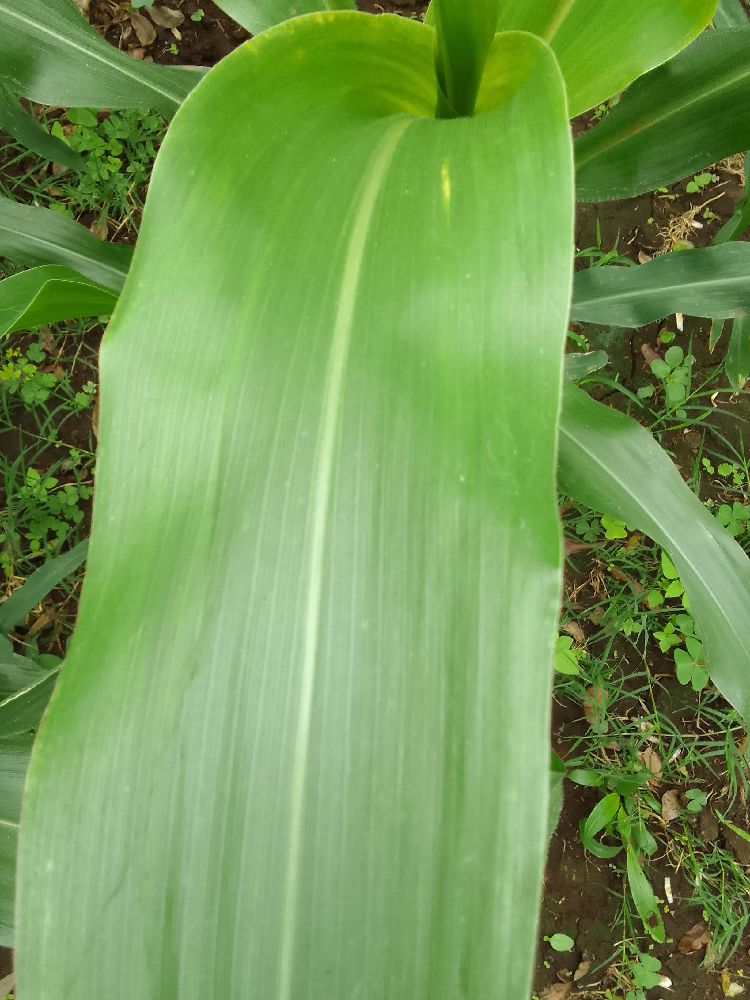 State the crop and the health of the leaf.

maize, healthy
